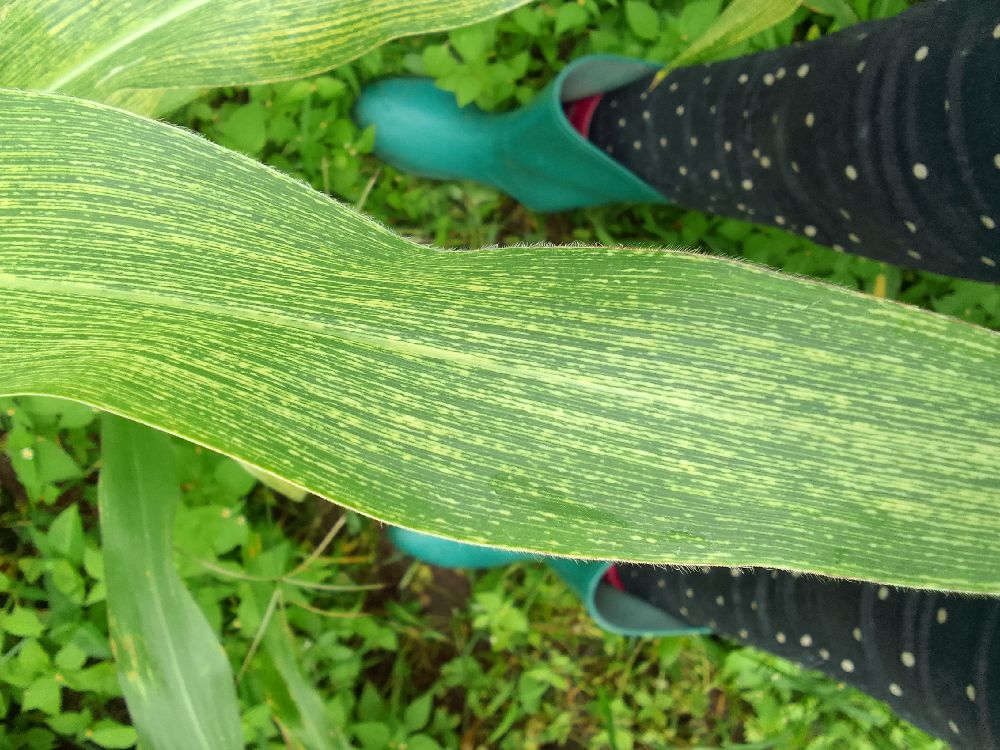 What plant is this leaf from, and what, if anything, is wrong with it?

maize, maize streak virus
